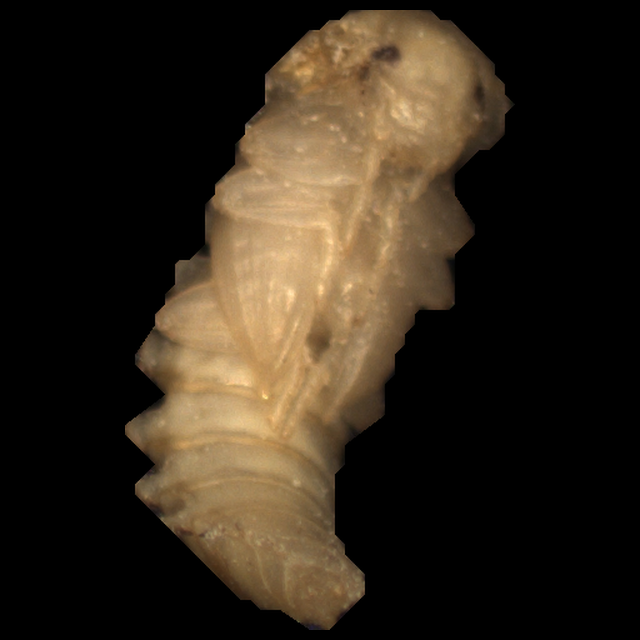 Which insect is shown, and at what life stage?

mealworm pupa
